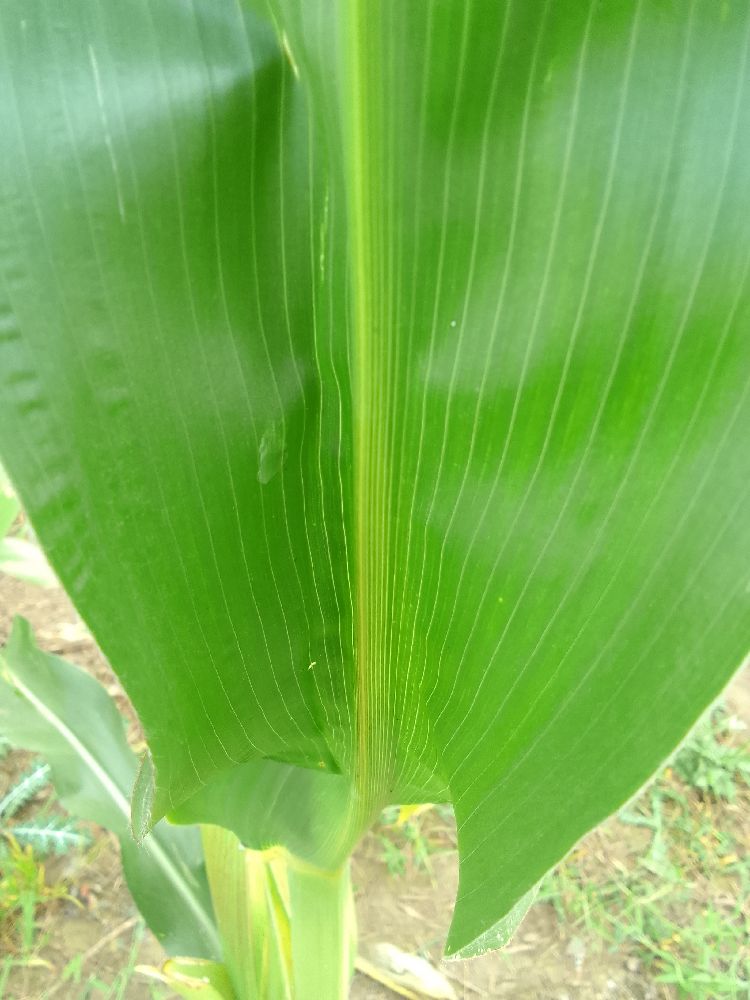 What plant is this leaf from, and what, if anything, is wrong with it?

maize, healthy
